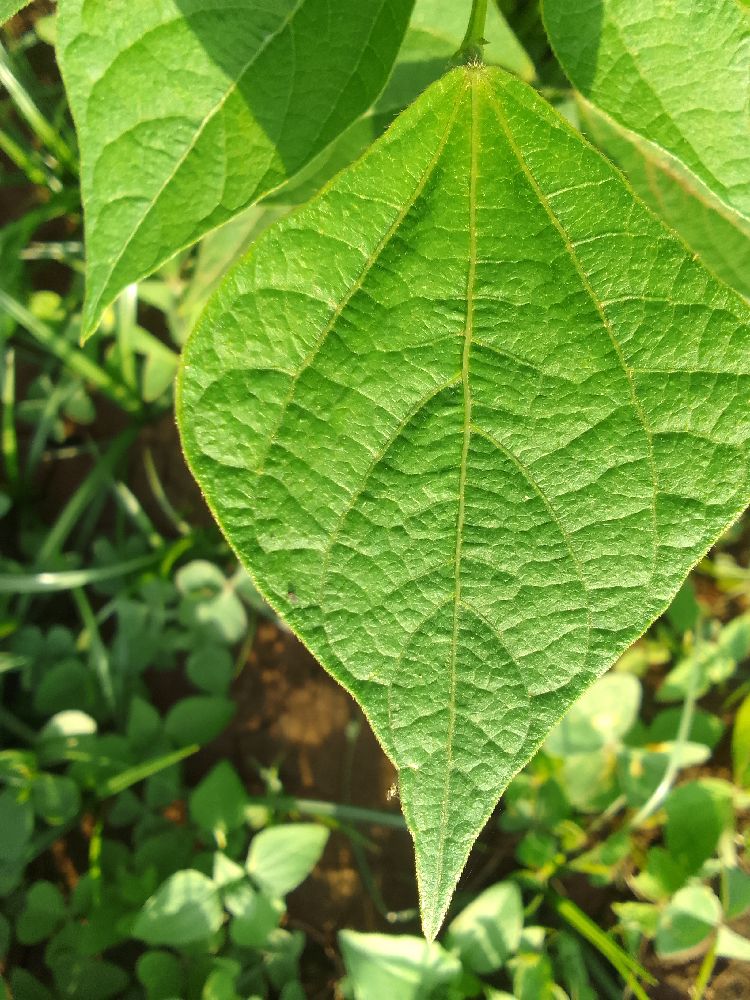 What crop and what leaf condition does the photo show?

common bean, healthy
